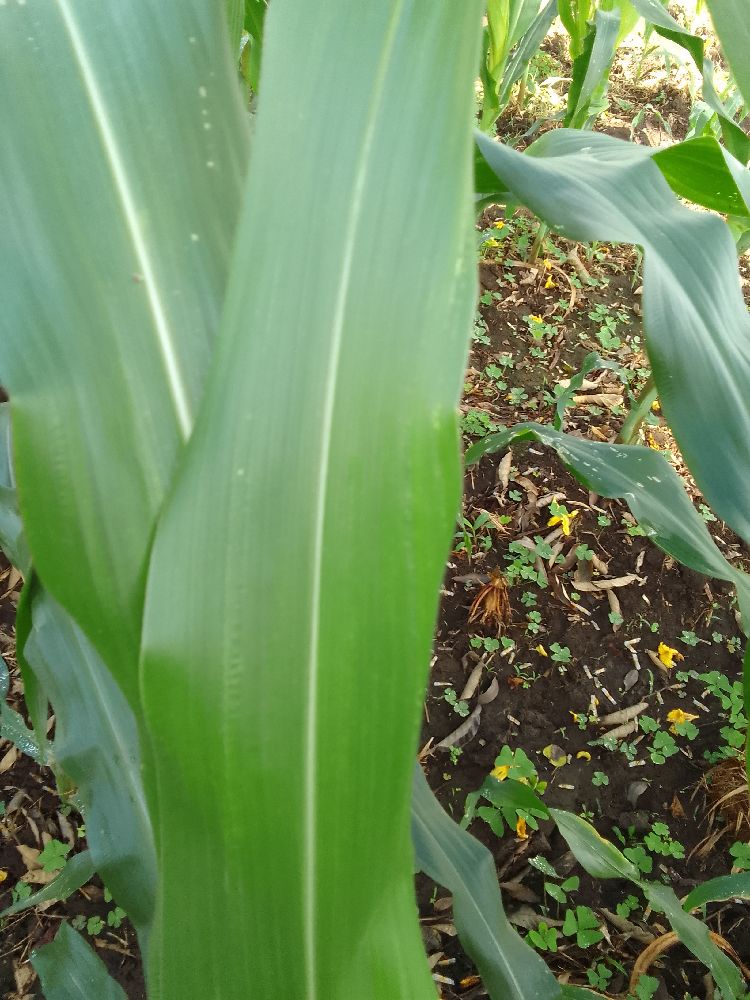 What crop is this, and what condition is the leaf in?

maize, healthy
